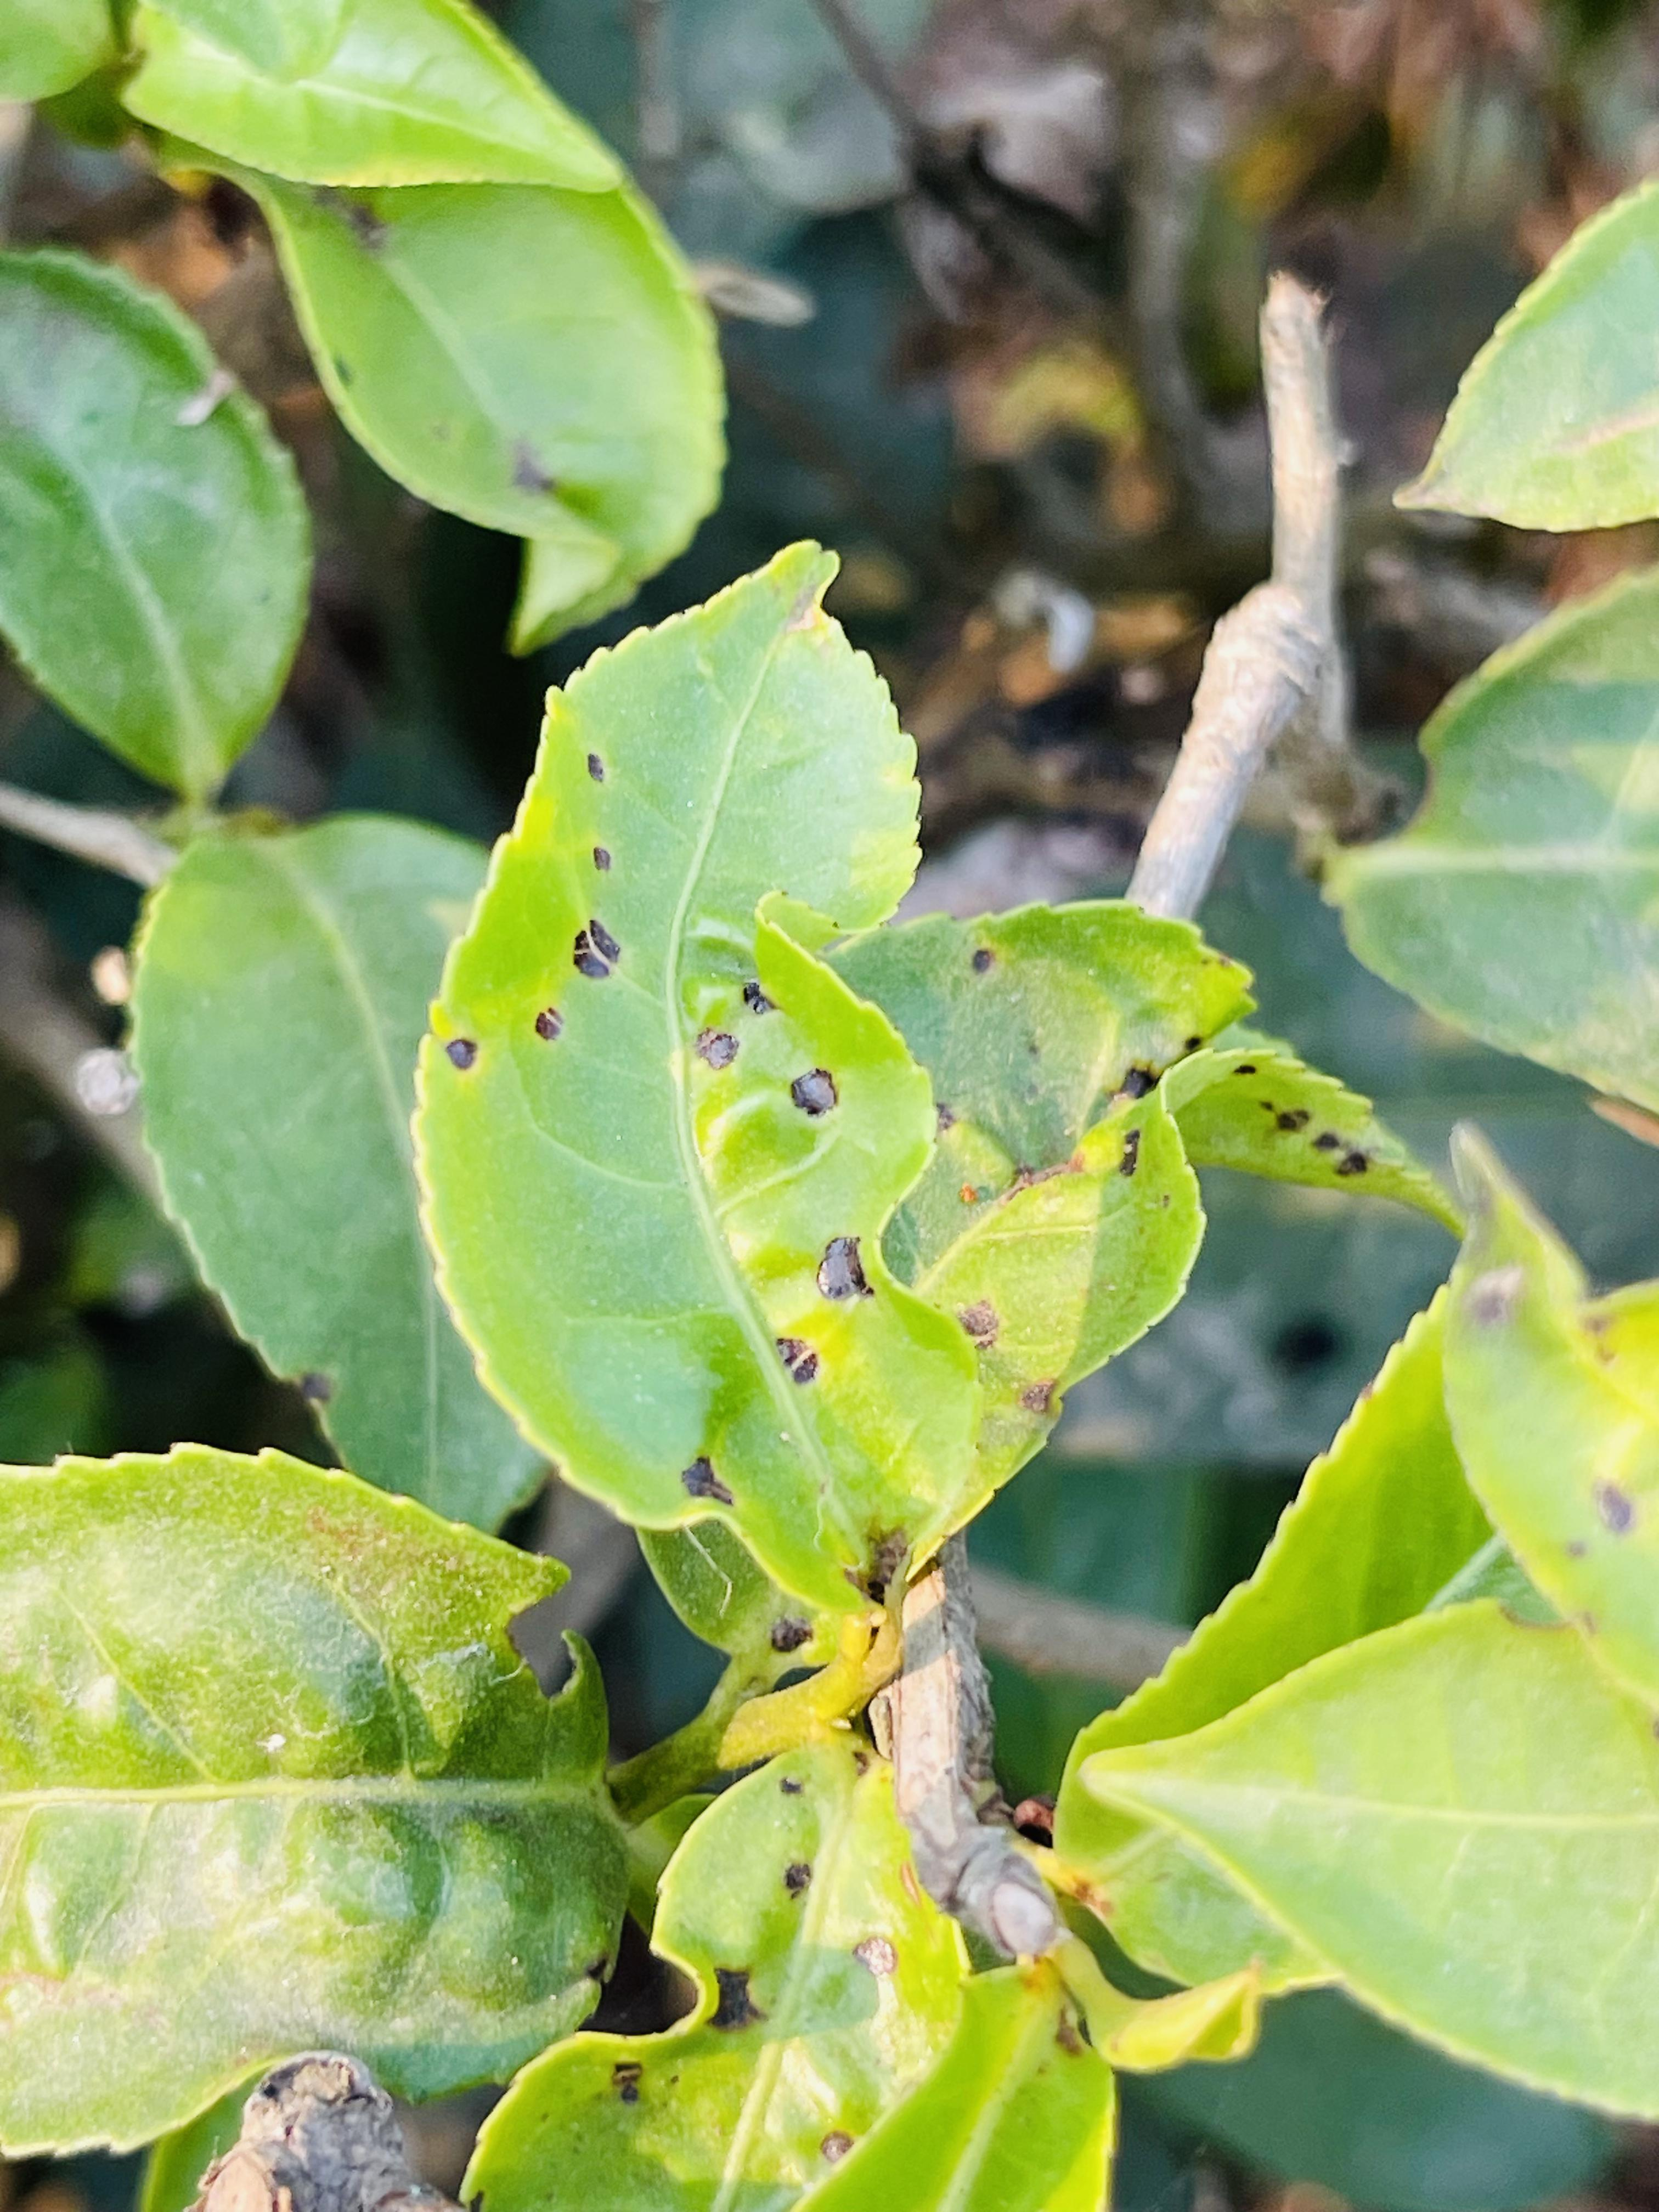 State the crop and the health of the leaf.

tea, helopeltis
